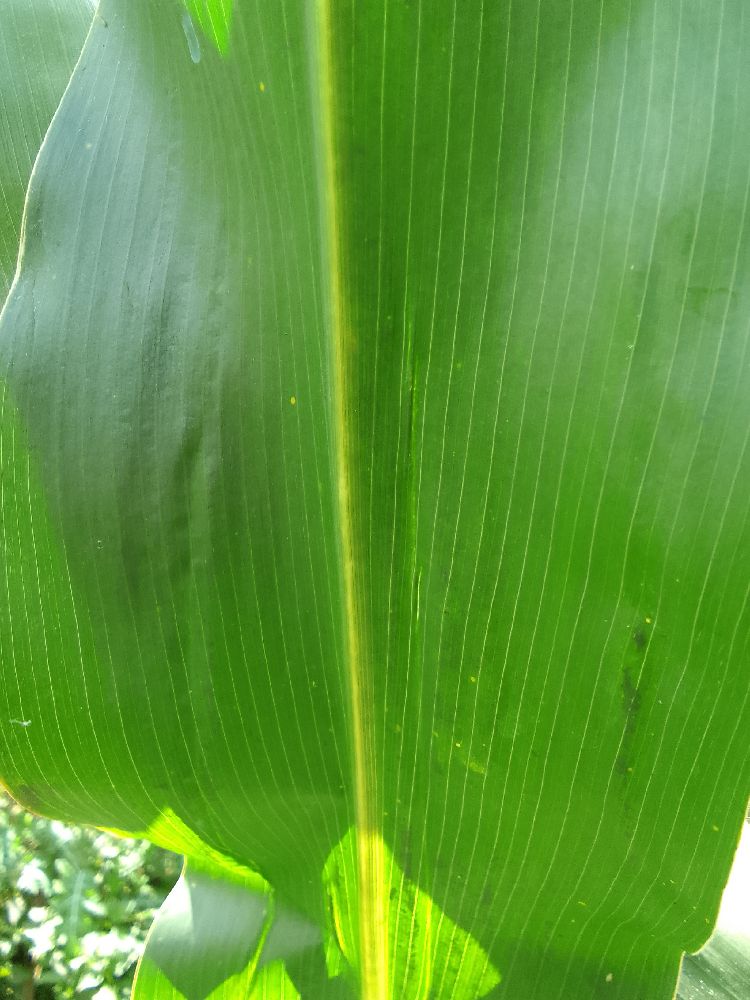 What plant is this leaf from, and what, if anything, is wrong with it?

maize, healthy
